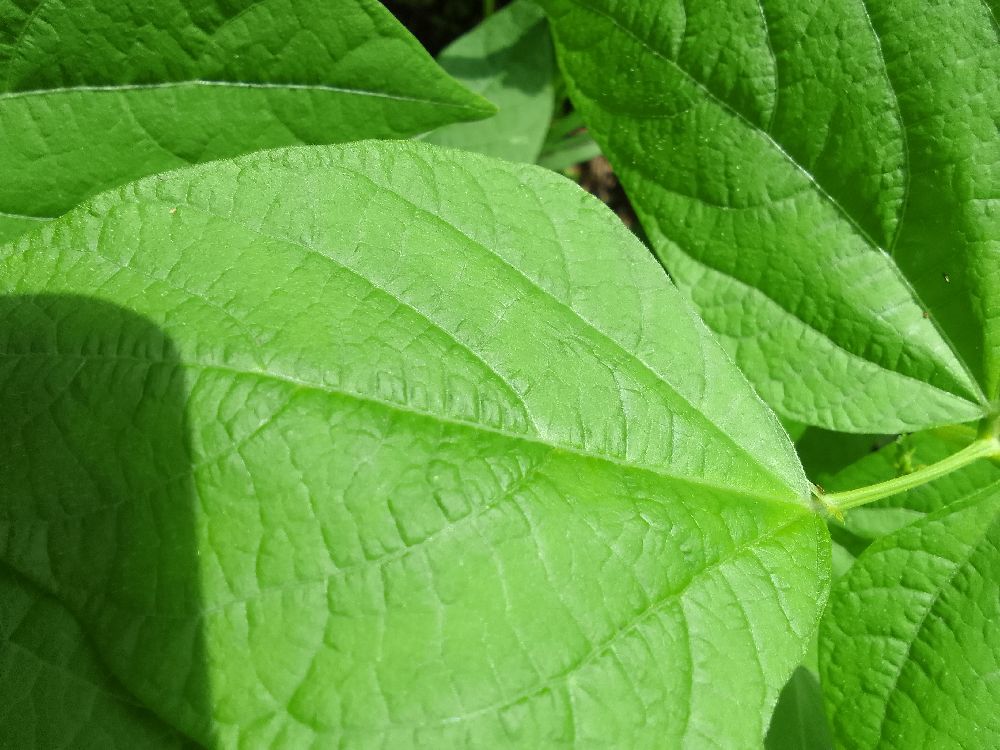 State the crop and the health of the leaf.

common bean, healthy
